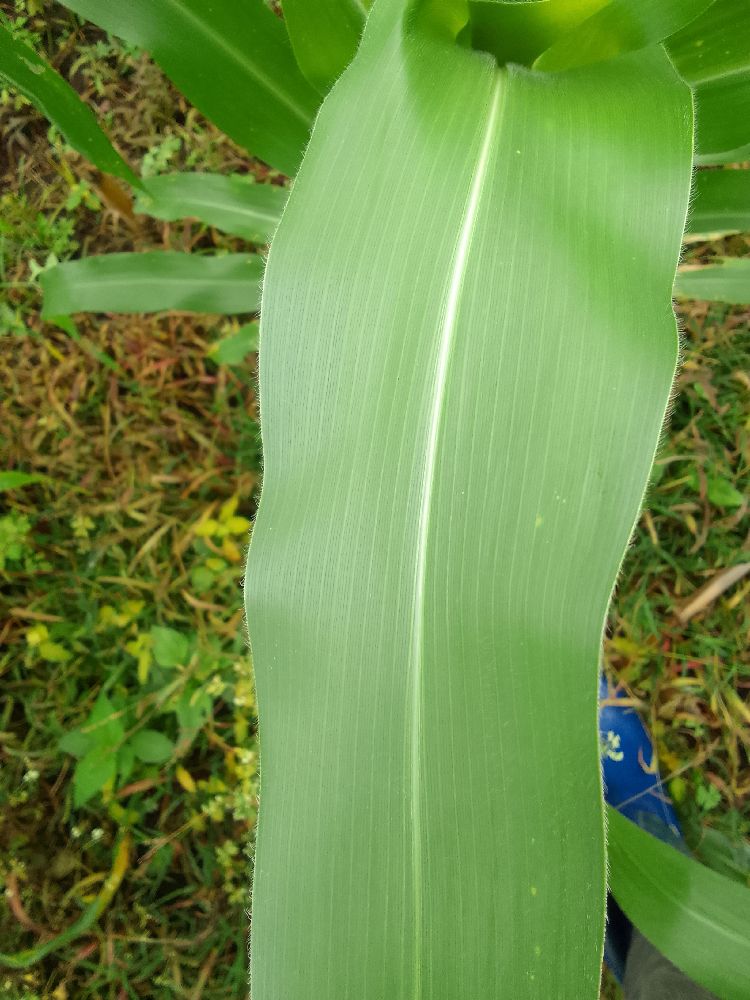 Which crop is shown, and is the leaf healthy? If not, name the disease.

maize, healthy
